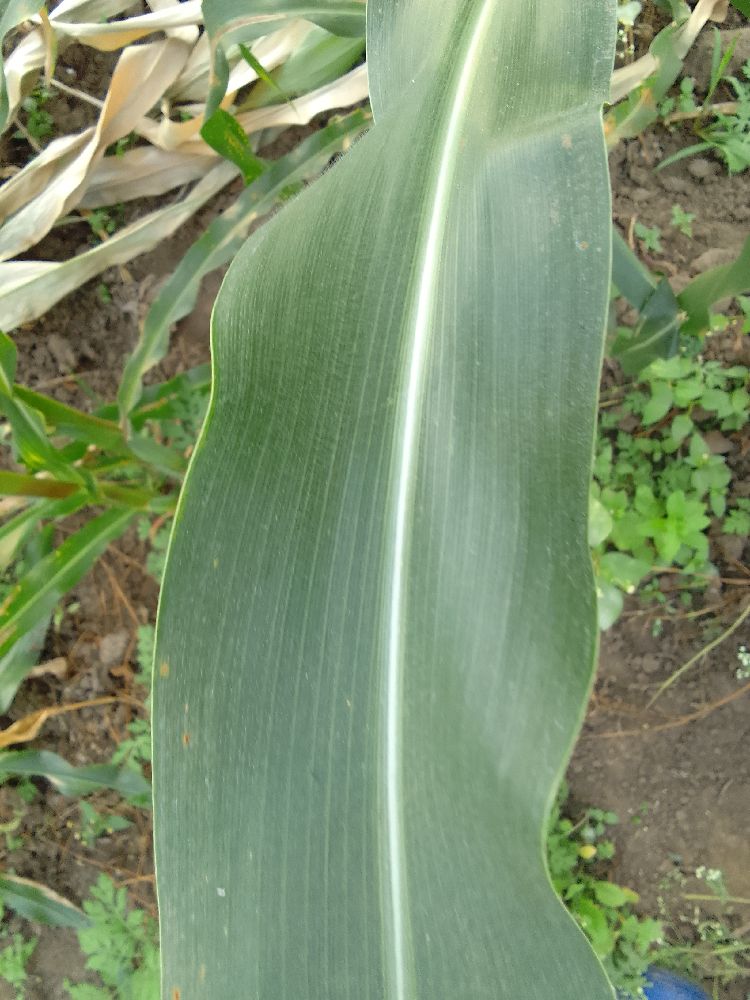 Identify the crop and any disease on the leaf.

maize, healthy
